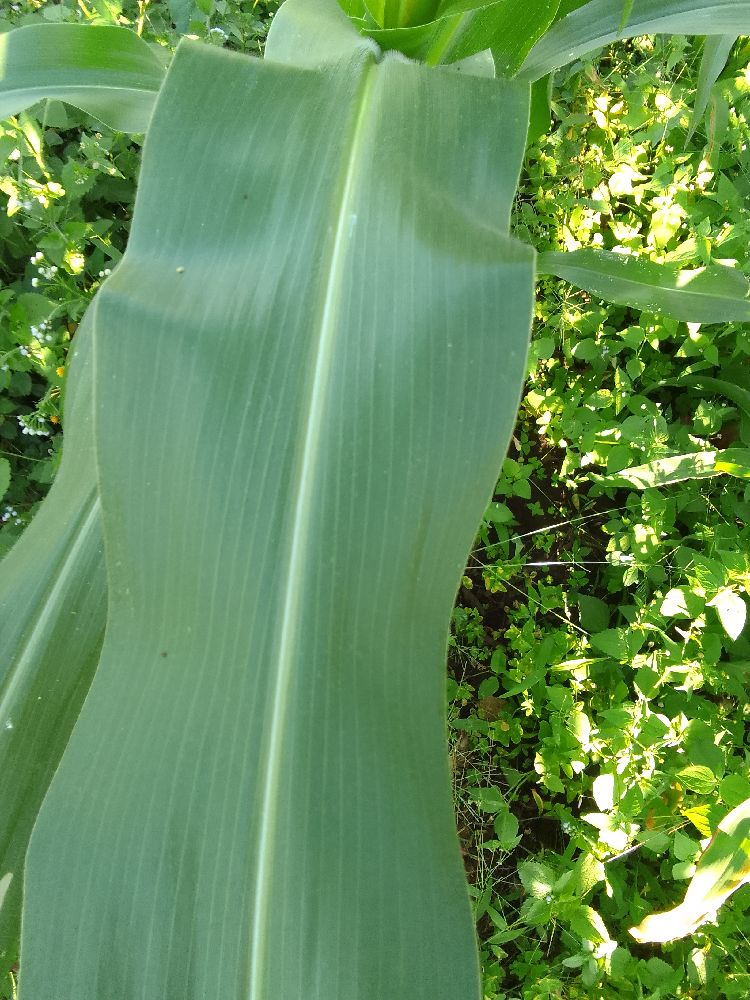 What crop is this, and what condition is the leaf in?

maize, healthy
